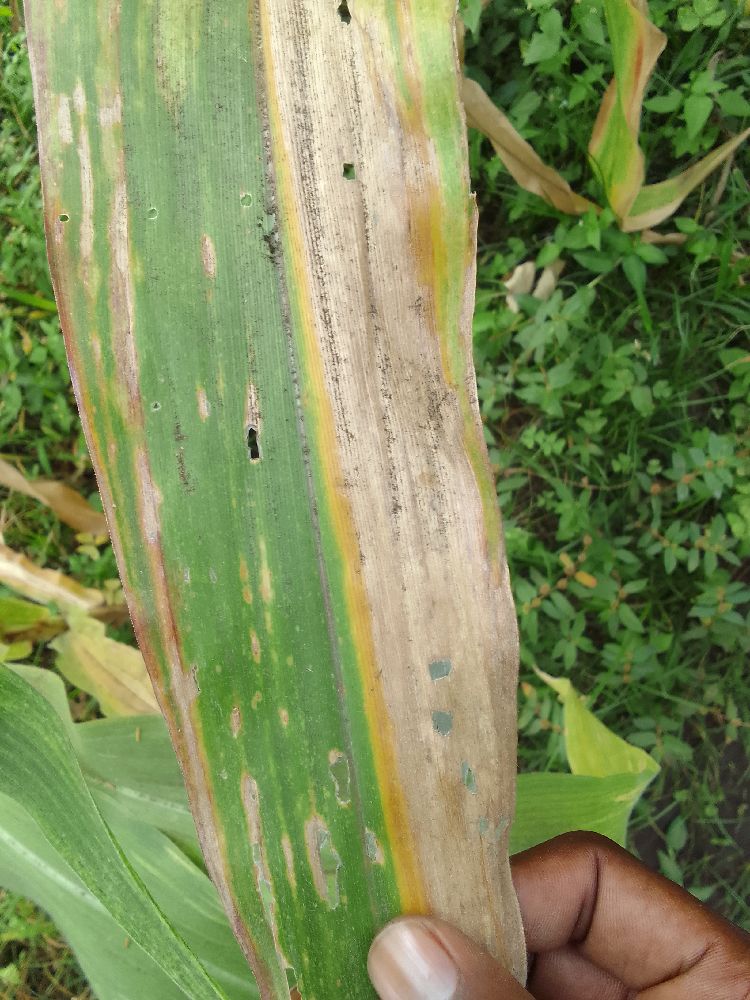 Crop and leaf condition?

maize, maize lethal necrosis
